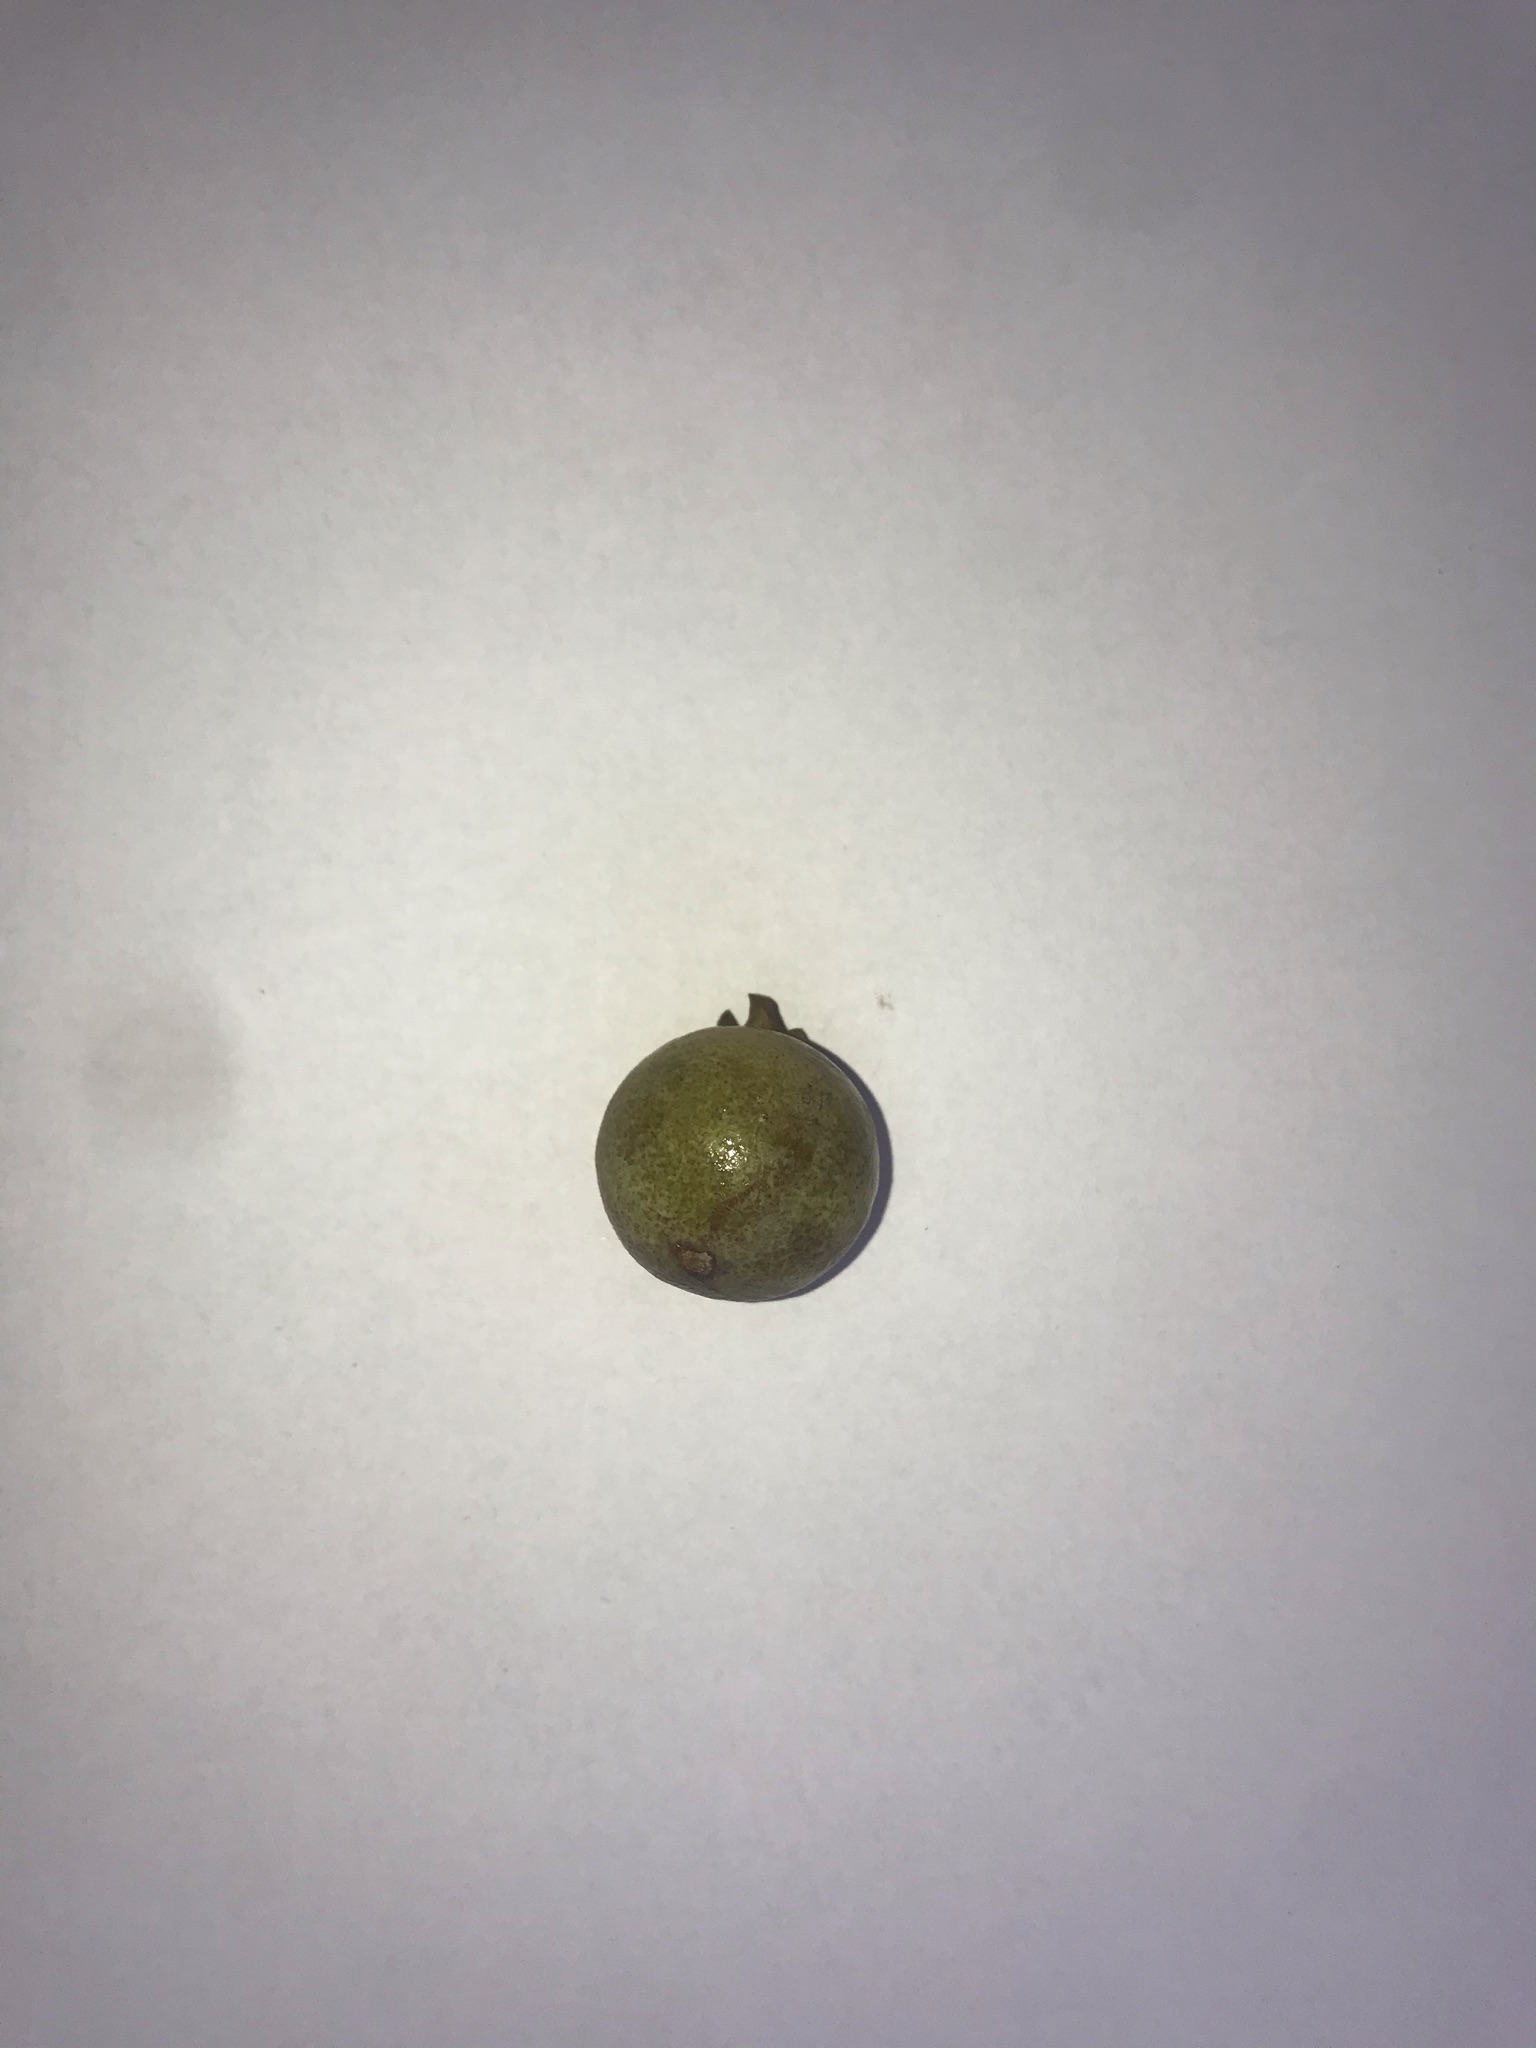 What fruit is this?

gabiroba
